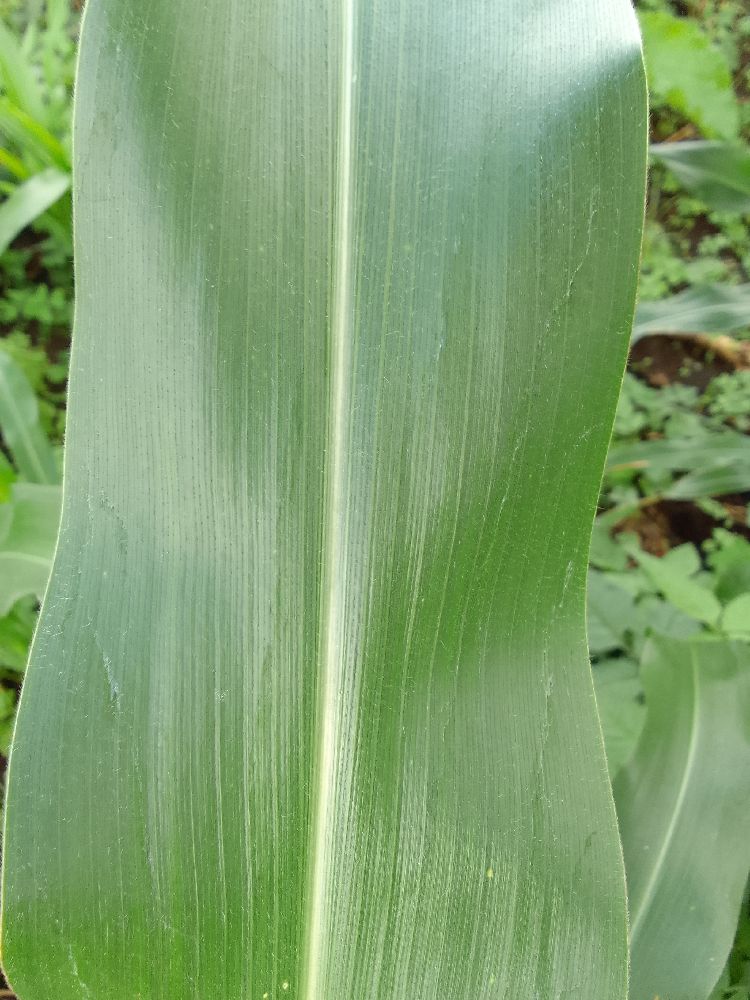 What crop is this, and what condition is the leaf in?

maize, healthy
